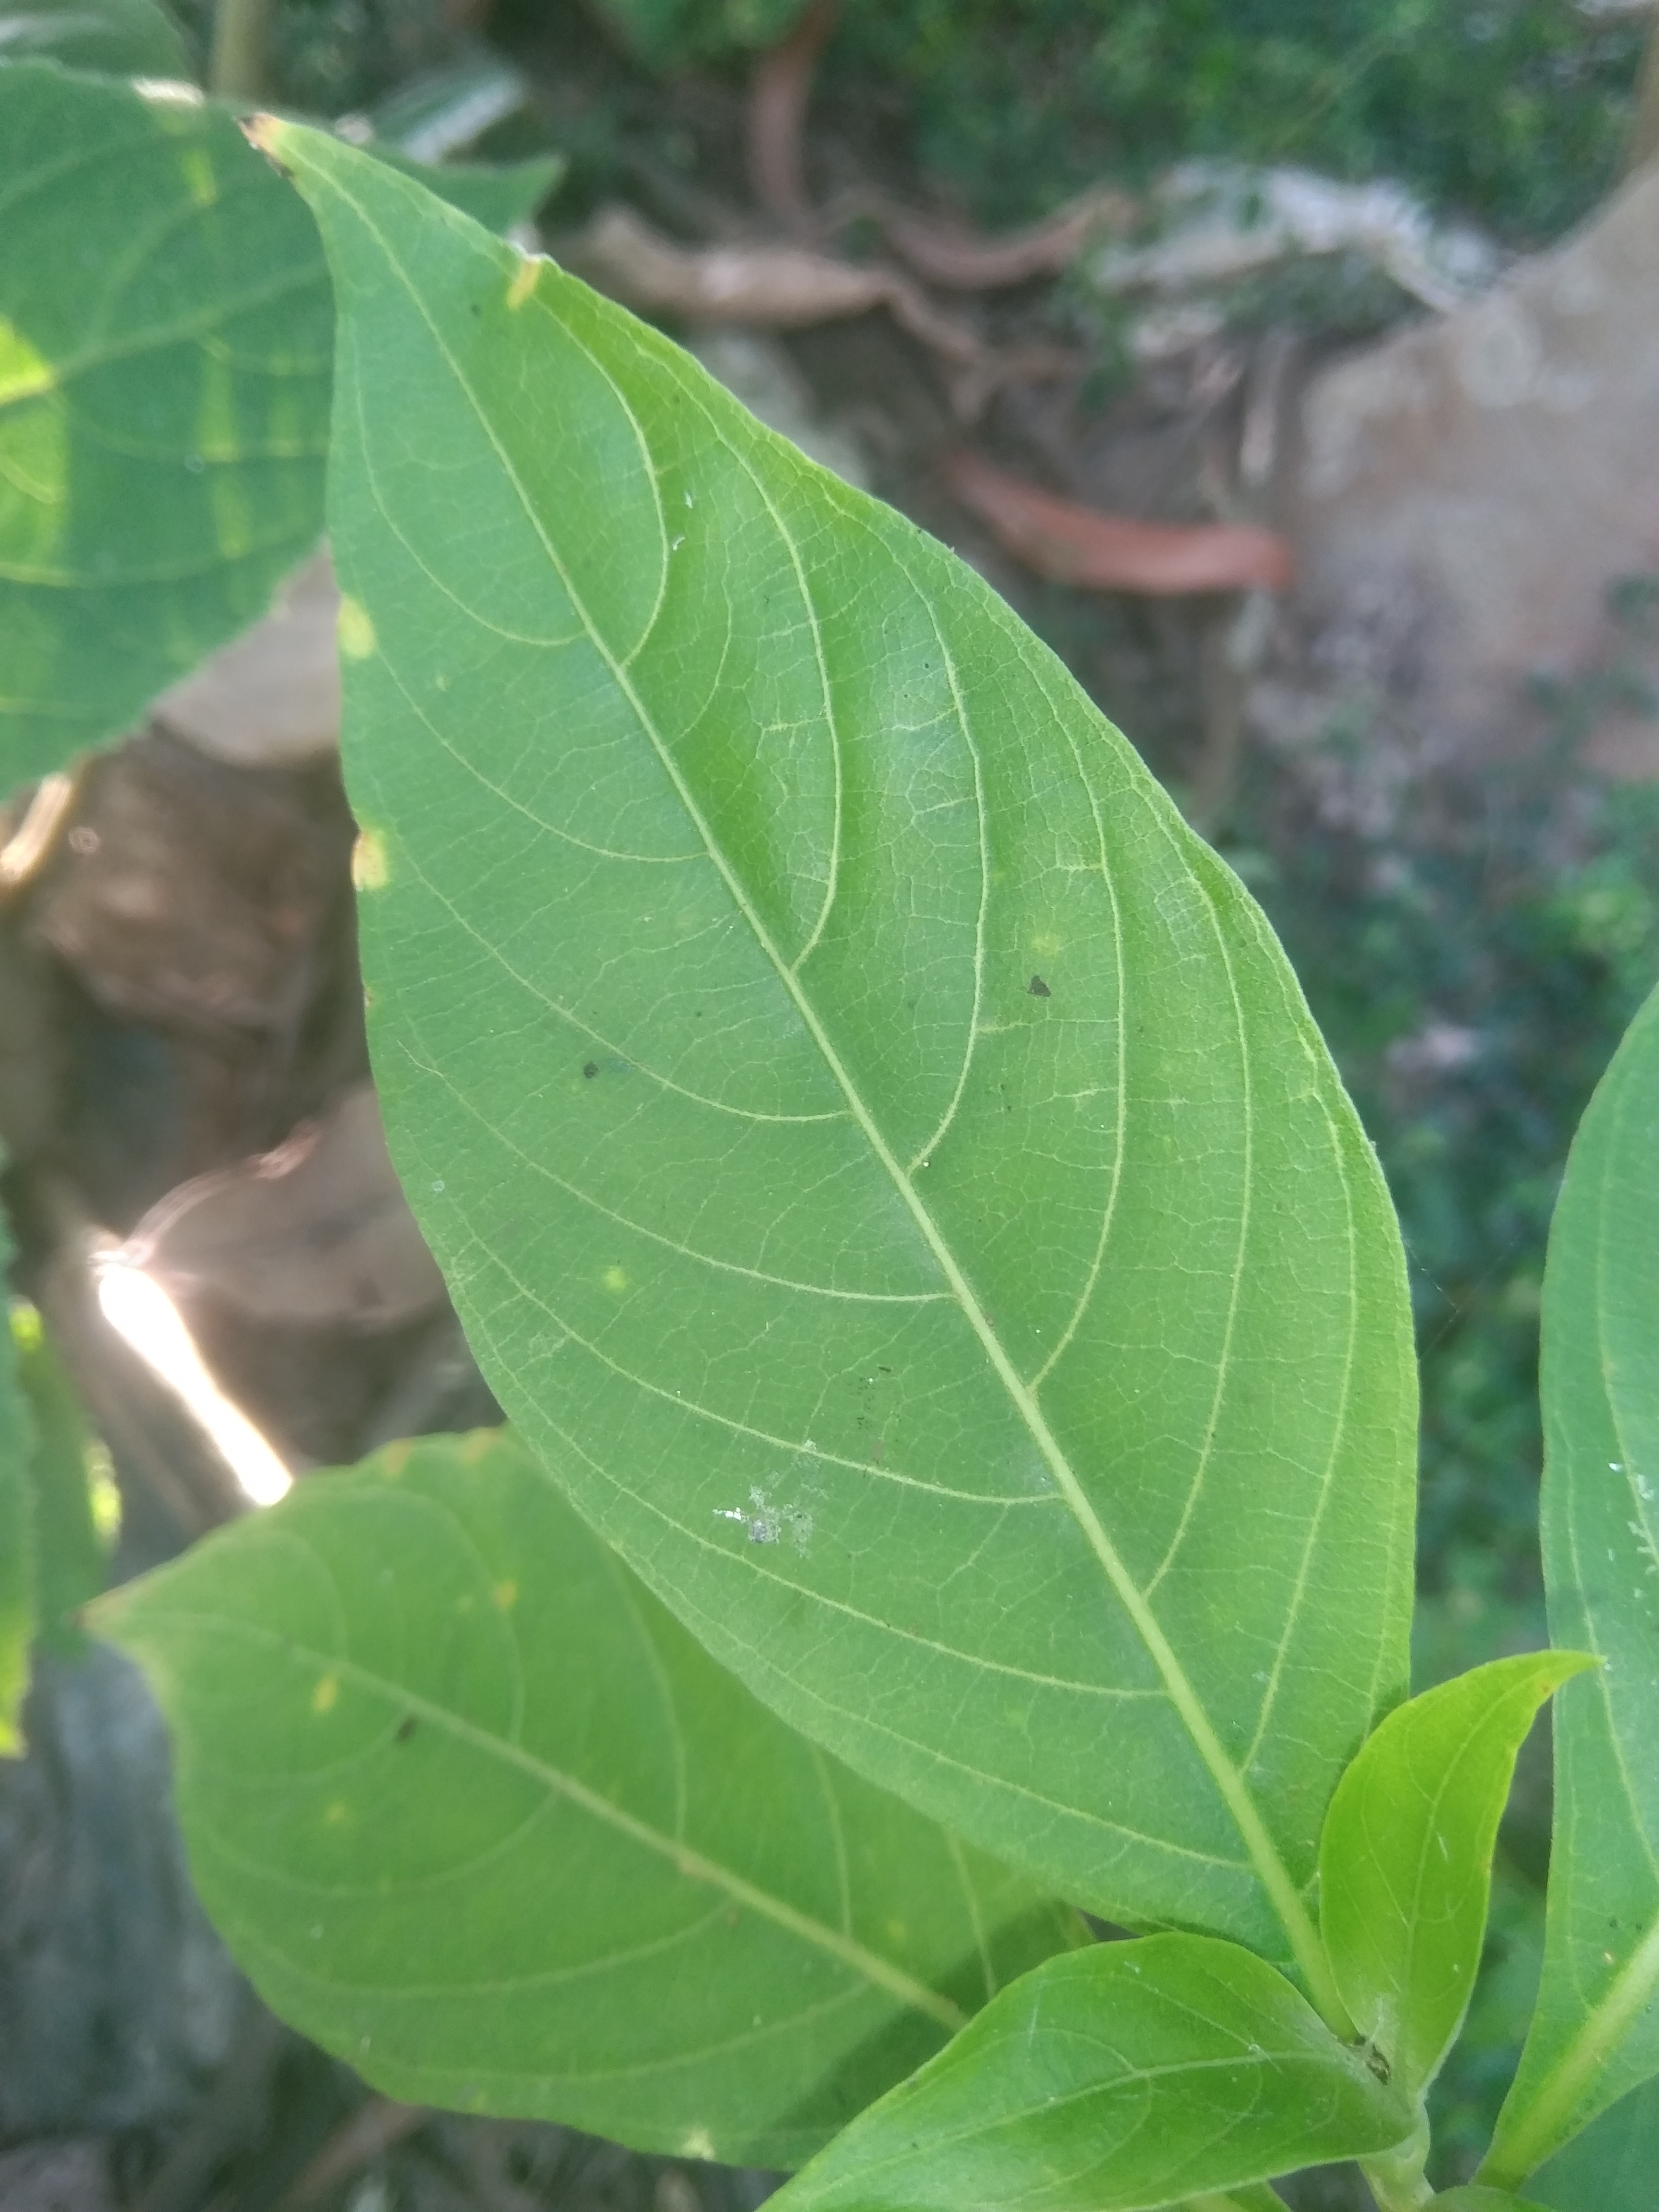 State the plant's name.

vasaka
